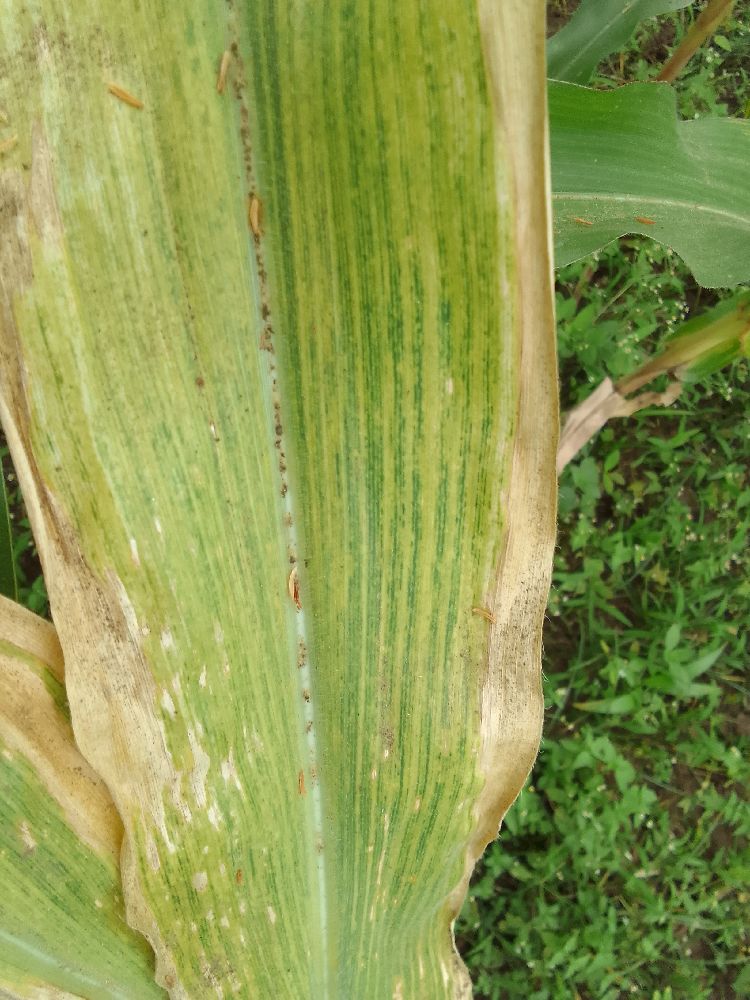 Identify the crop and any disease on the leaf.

maize, maize lethal necrosis
